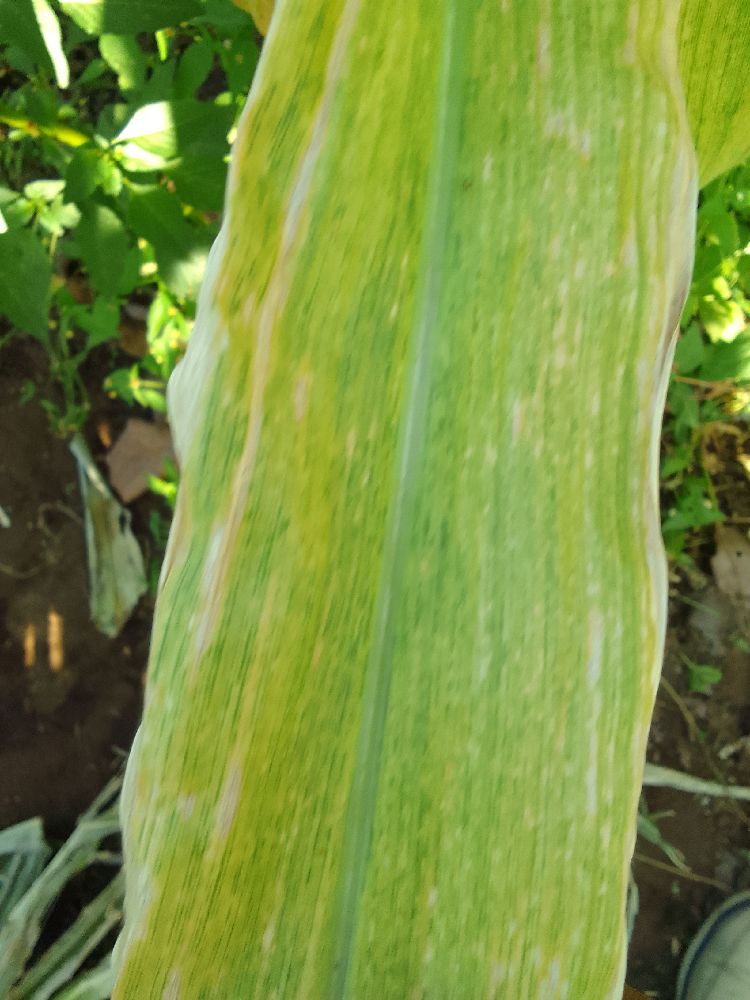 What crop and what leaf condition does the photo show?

maize, maize lethal necrosis
